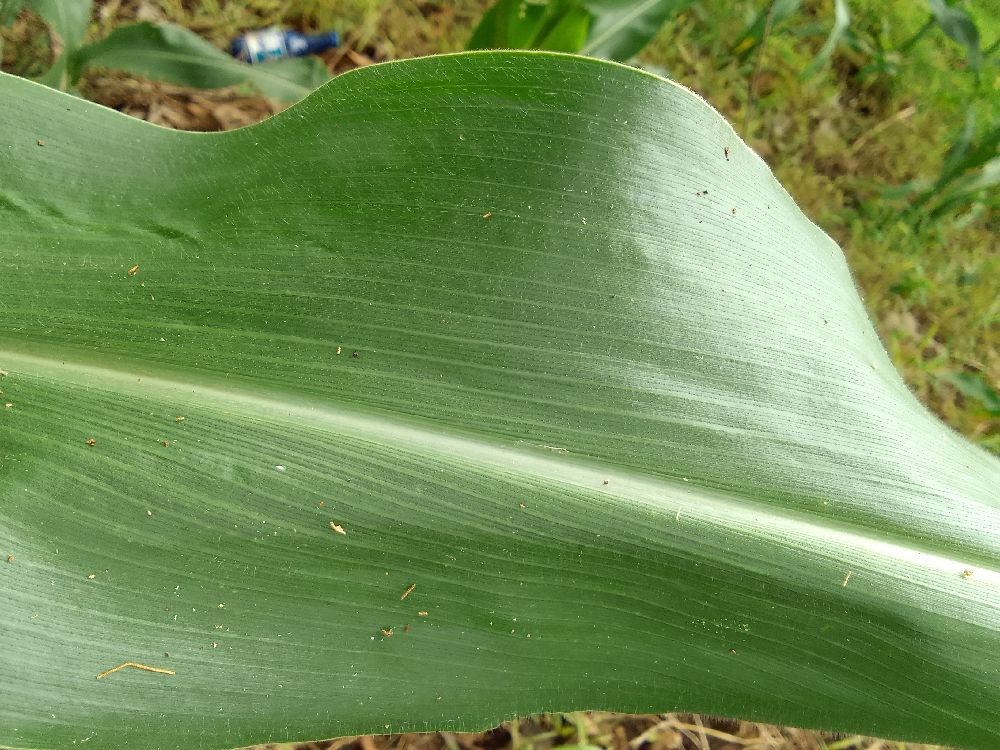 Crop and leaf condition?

maize, healthy
